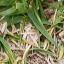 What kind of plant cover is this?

grass
